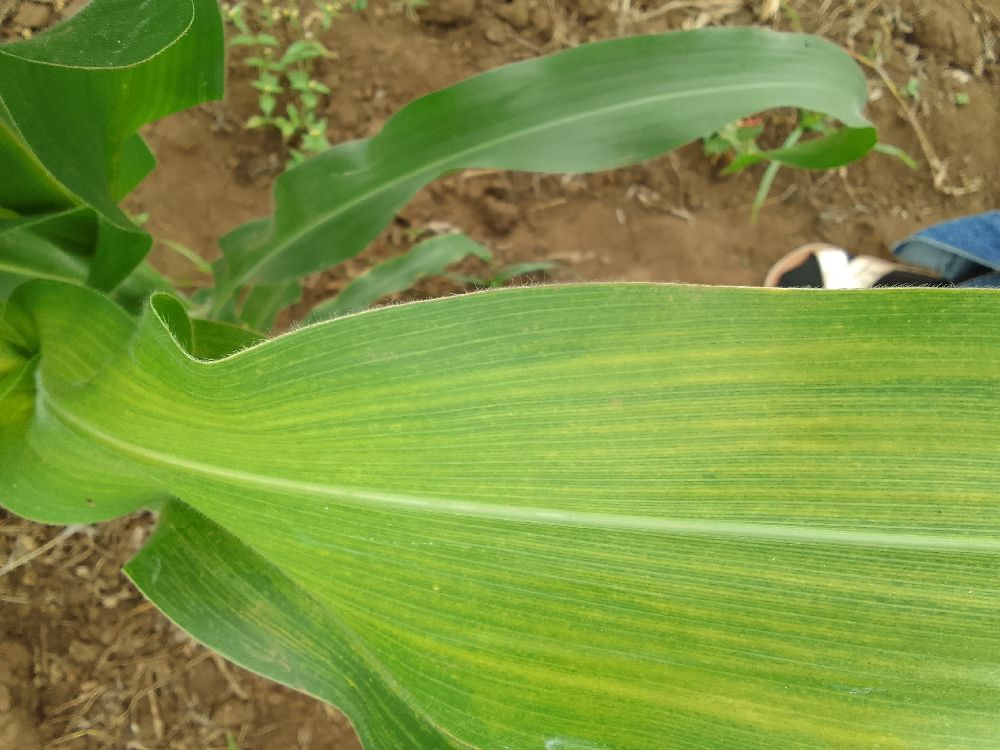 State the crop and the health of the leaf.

maize, maize lethal necrosis
